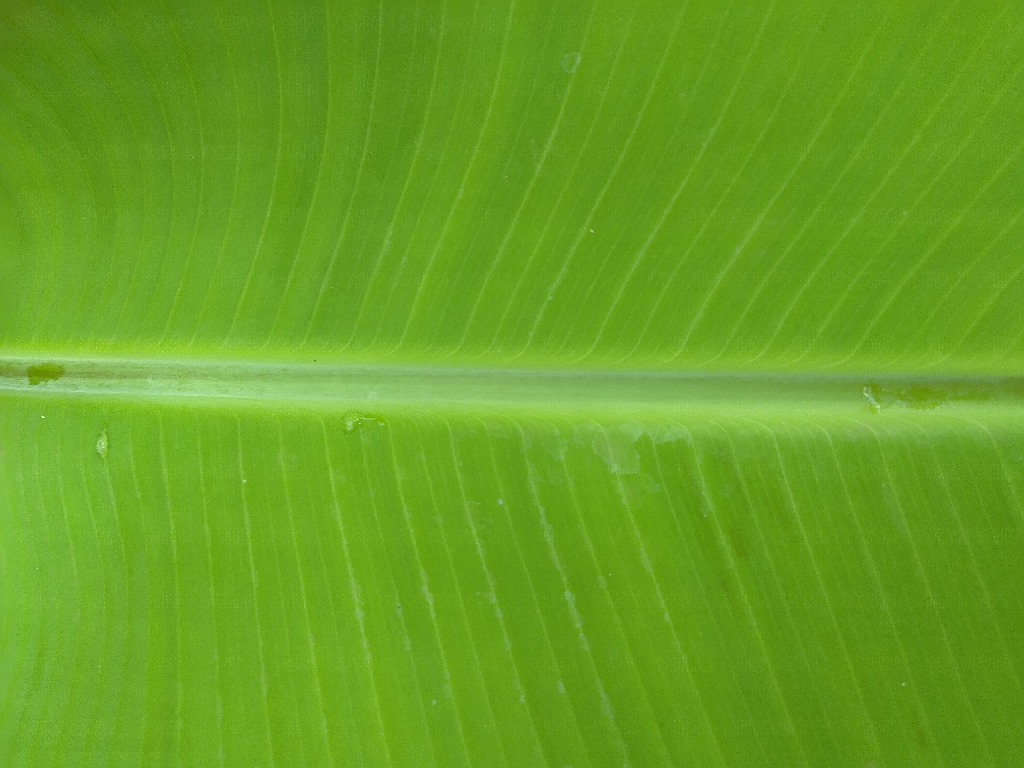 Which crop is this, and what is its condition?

banana, healthy
